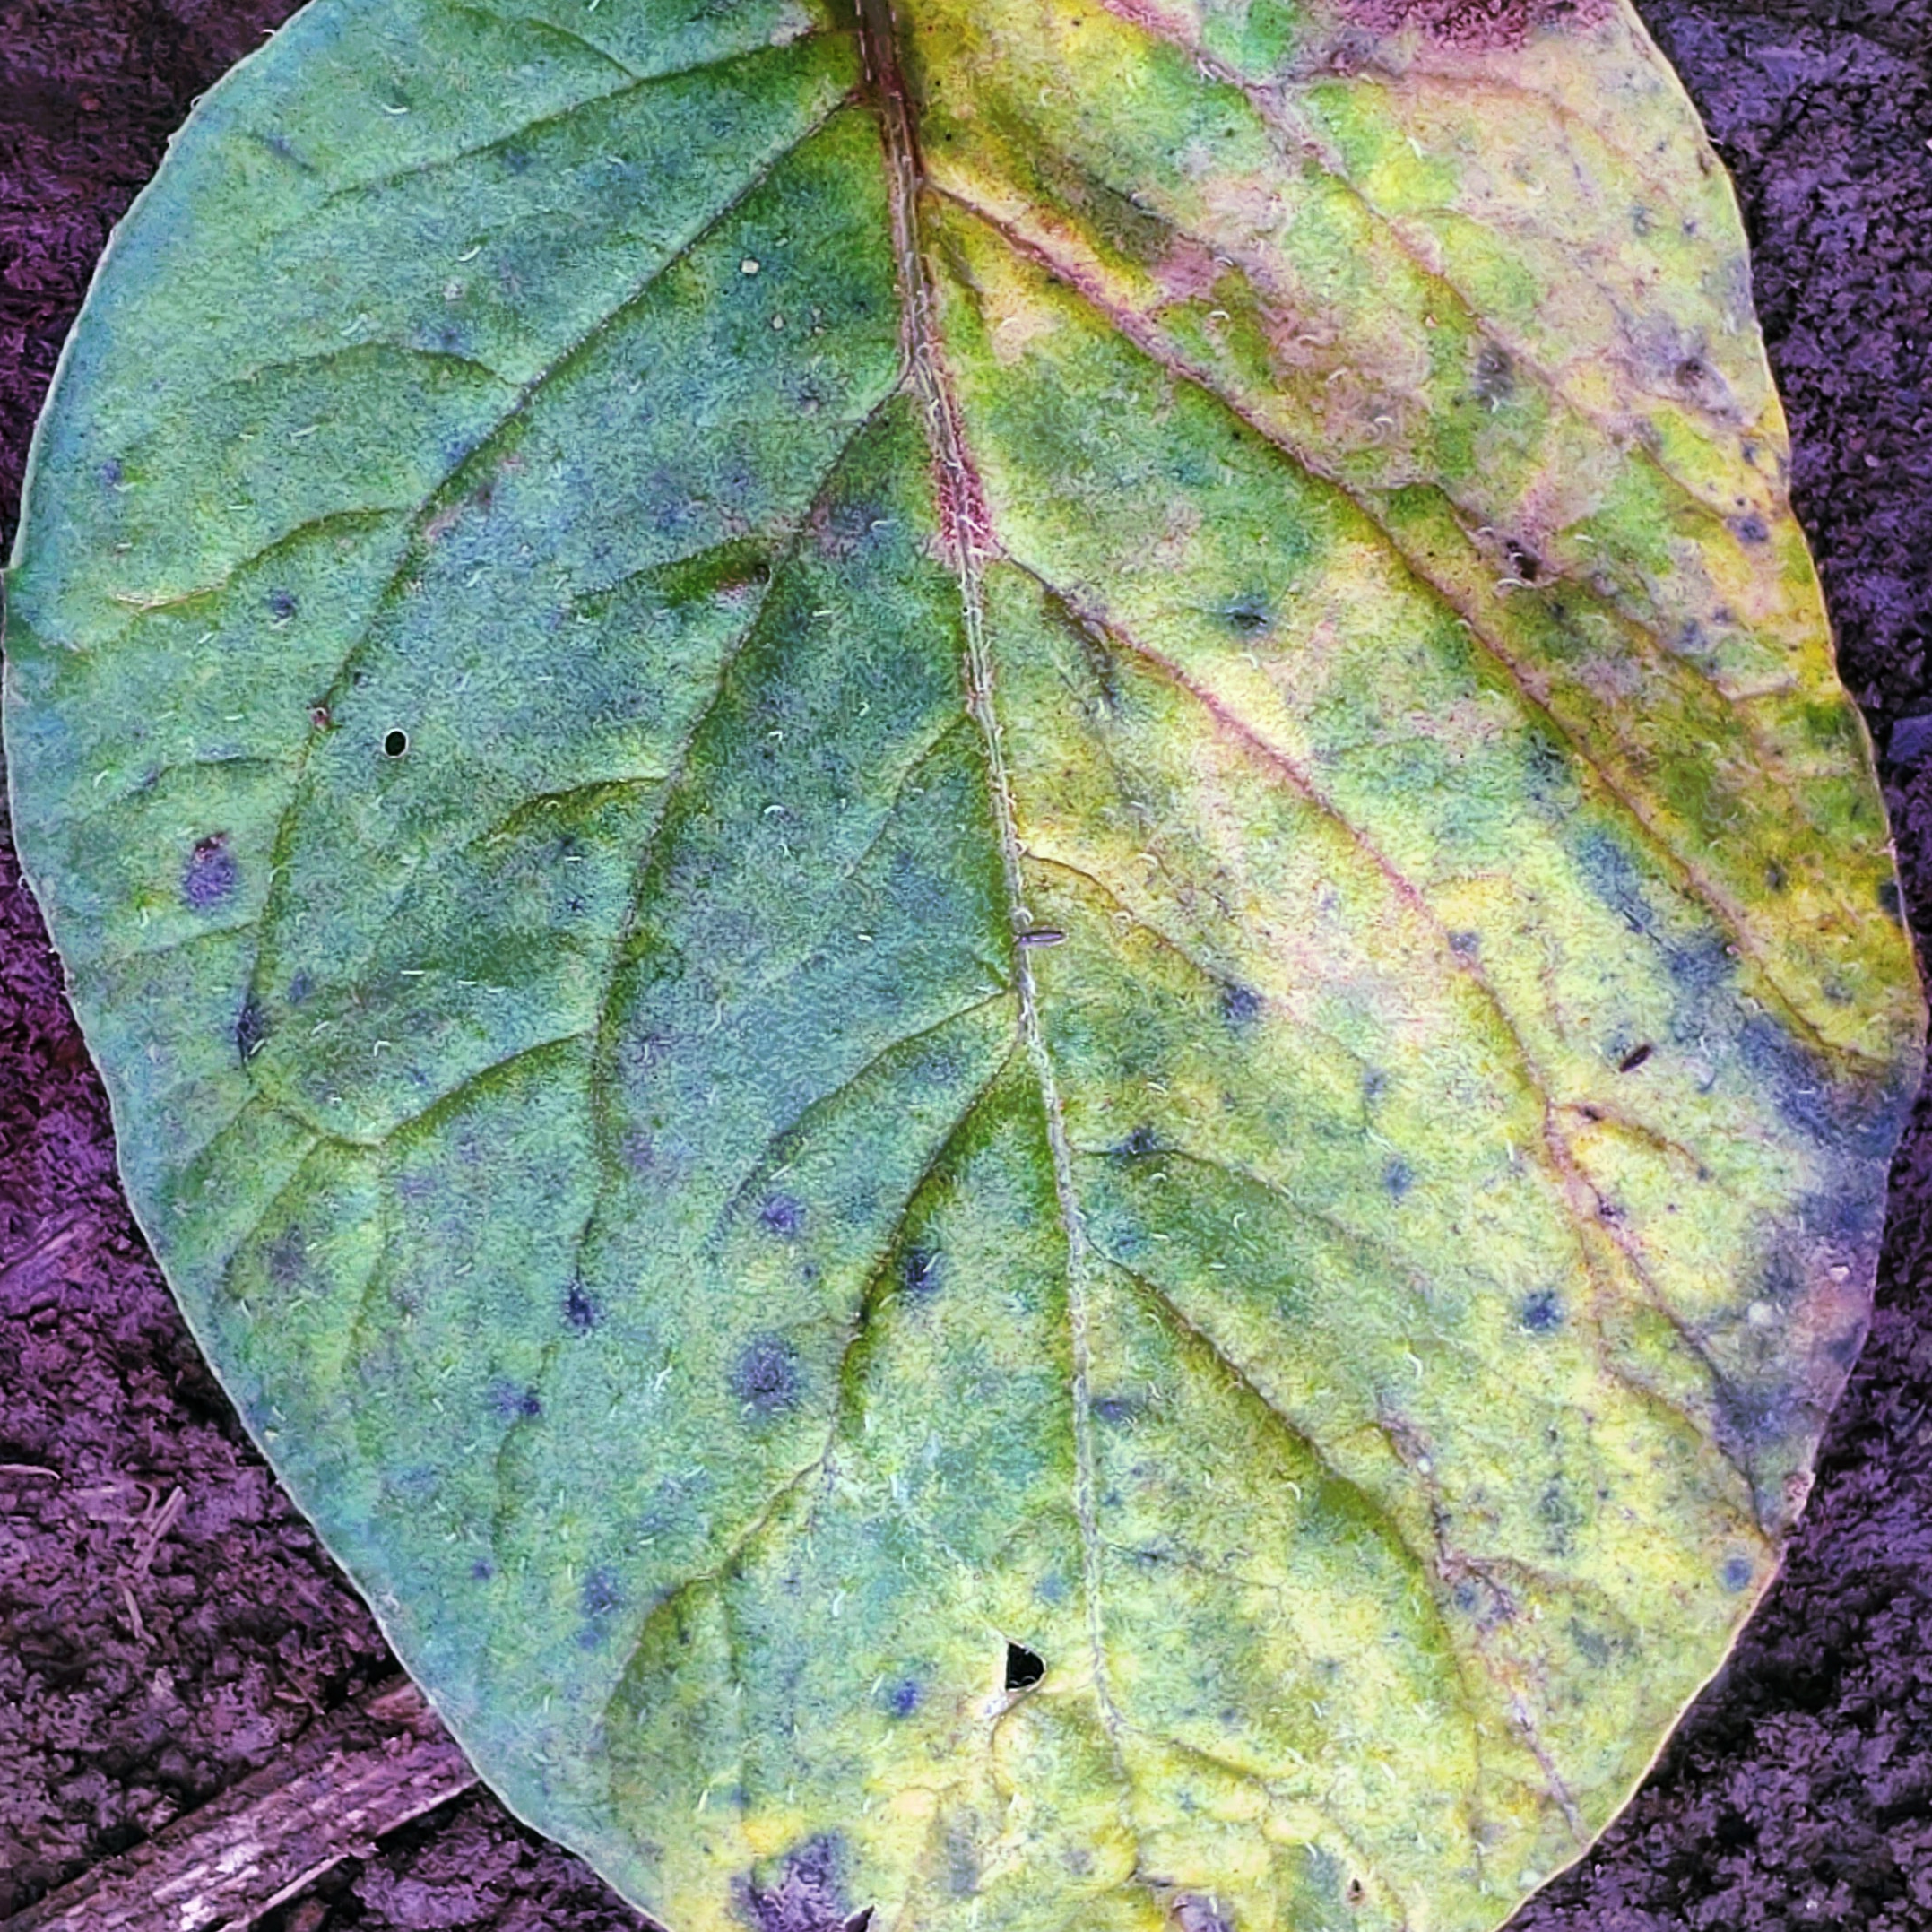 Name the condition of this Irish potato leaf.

late blight
